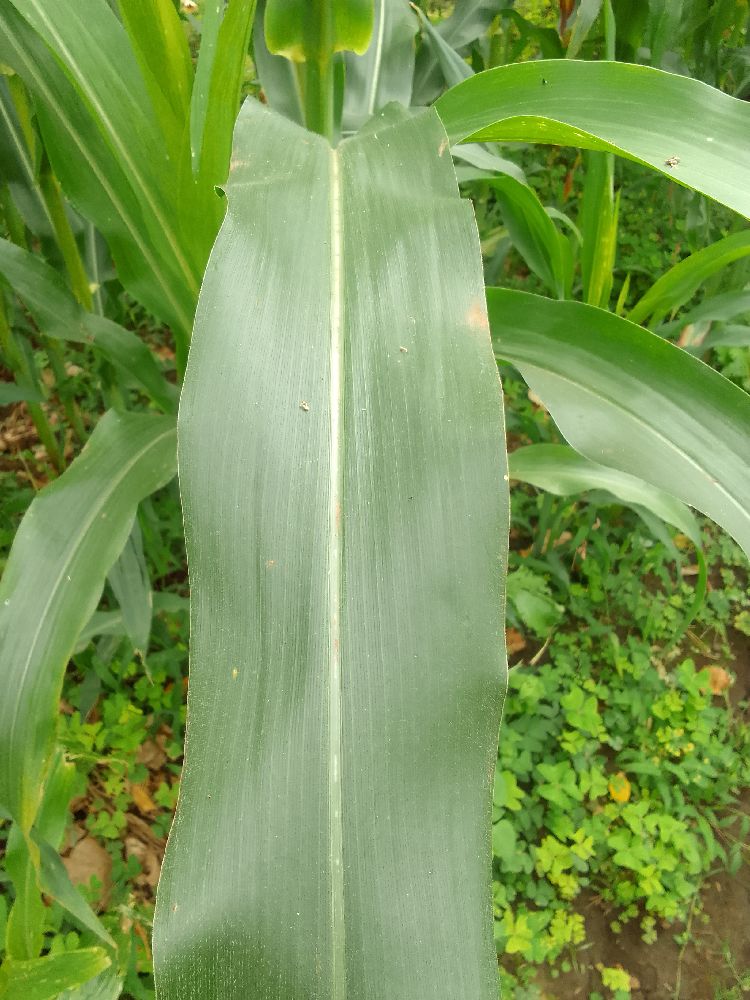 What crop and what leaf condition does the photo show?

maize, healthy
